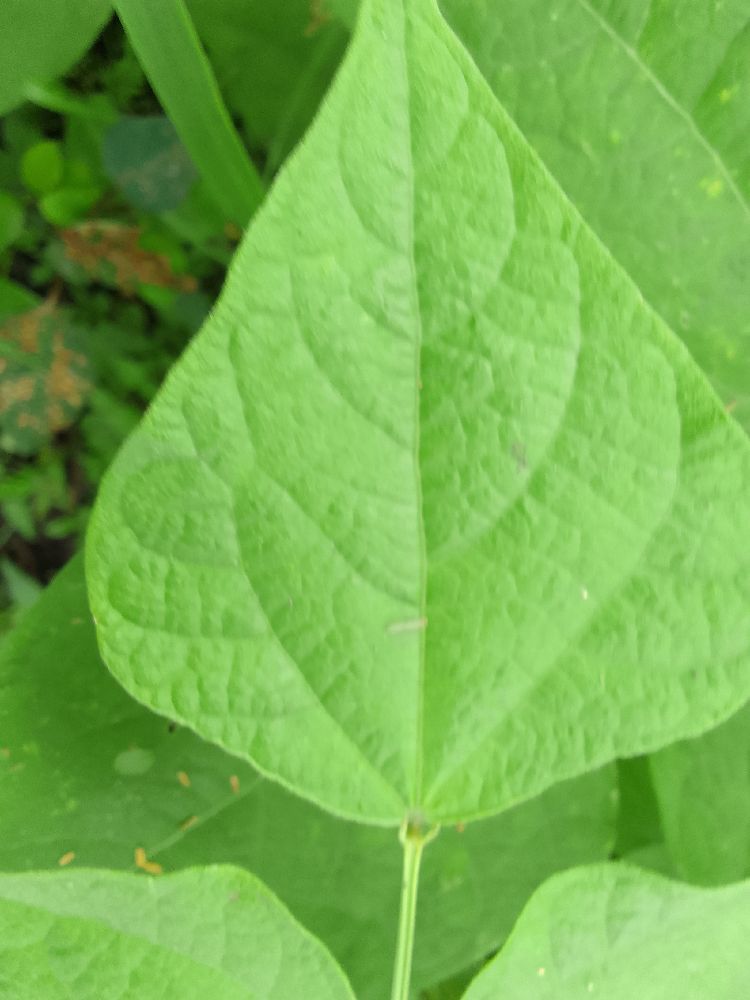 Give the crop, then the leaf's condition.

common bean, healthy
